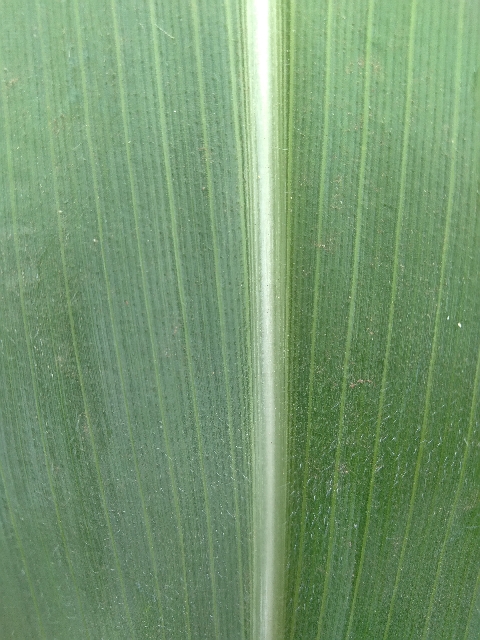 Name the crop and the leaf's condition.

maize, healthy
